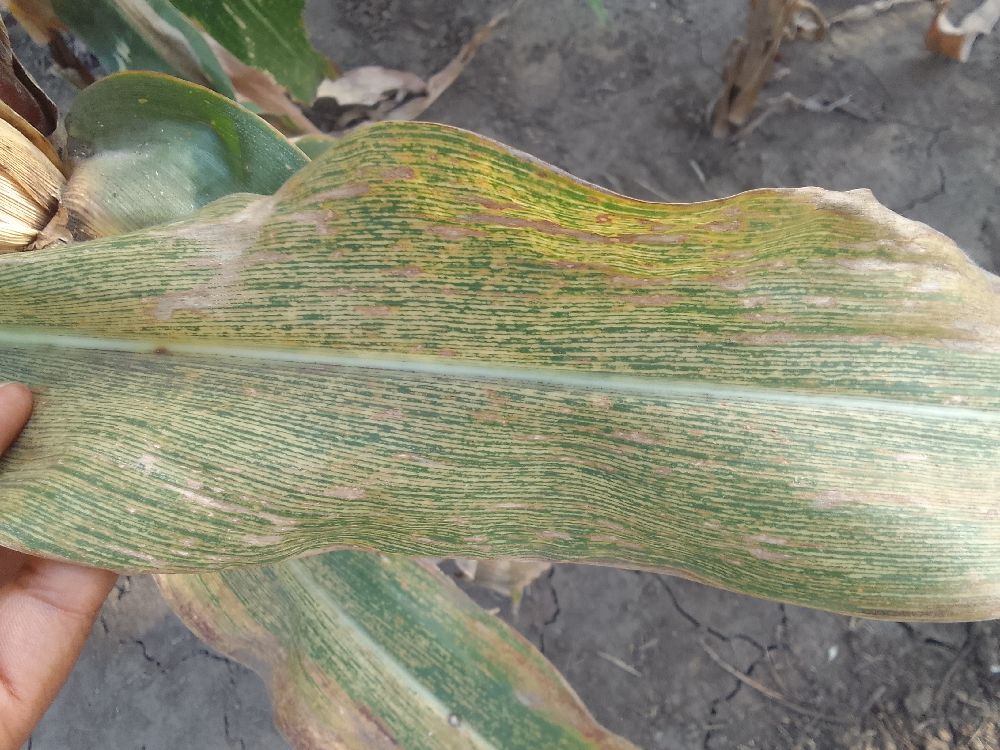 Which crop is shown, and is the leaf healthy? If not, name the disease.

maize, maize streak virus
